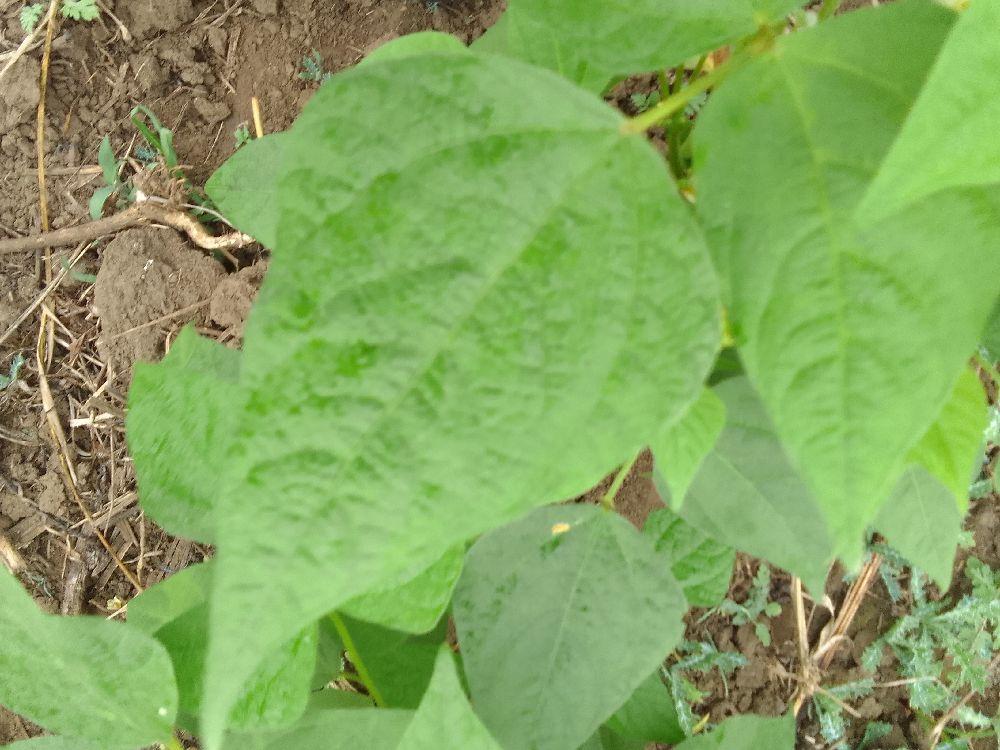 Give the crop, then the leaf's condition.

common bean, healthy
